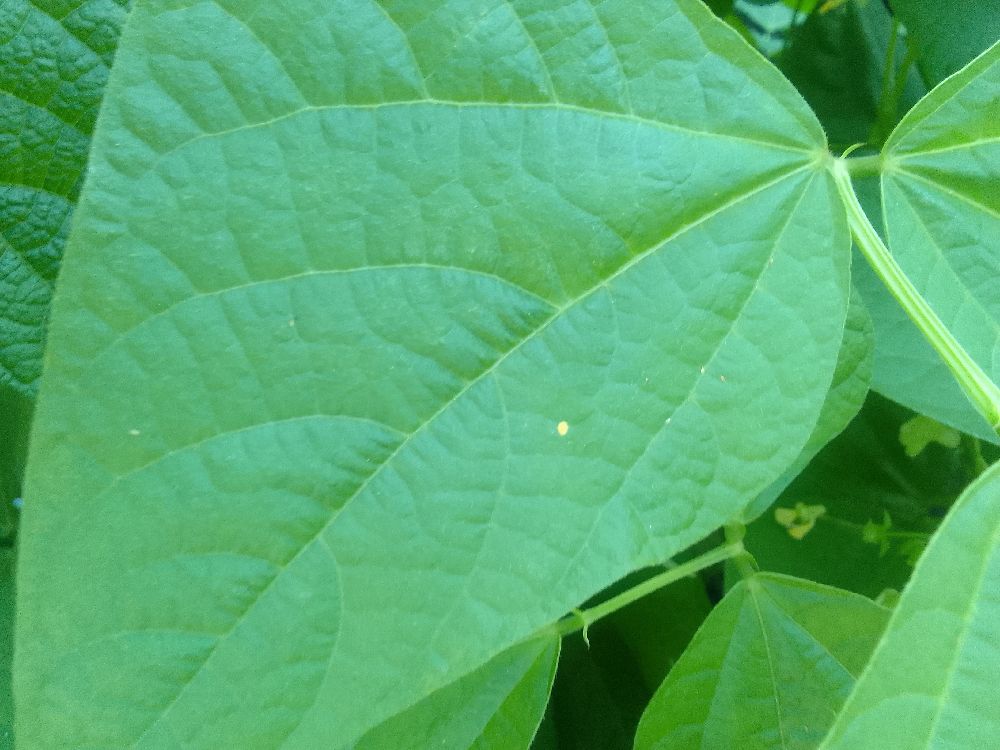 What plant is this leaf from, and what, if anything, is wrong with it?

common bean, healthy
